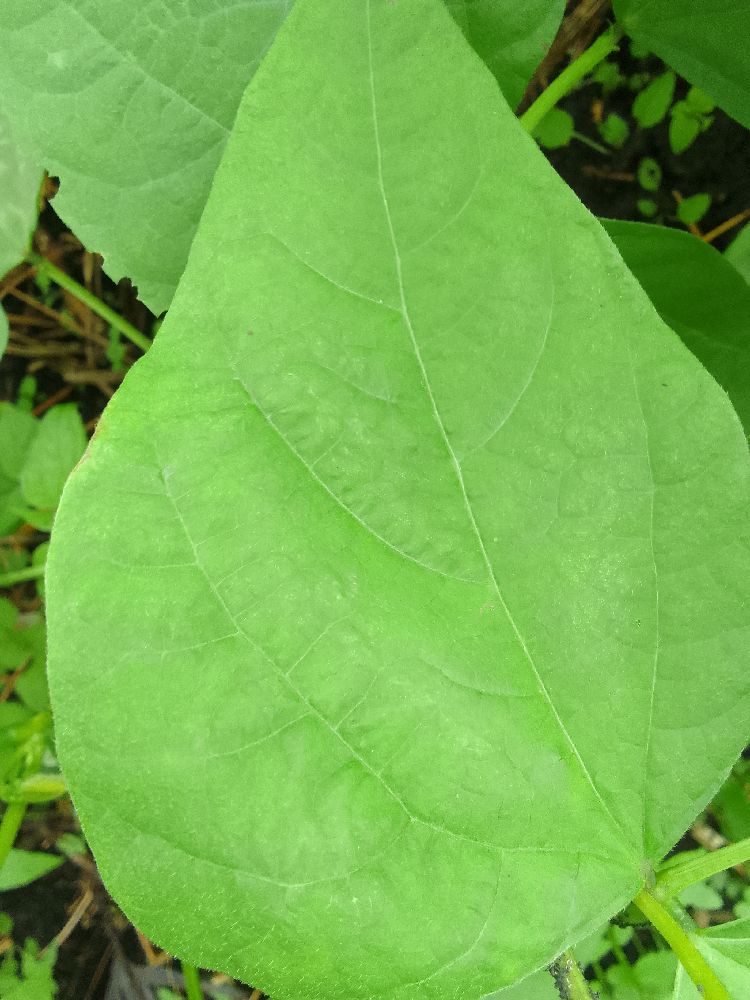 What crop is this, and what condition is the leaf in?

common bean, healthy
